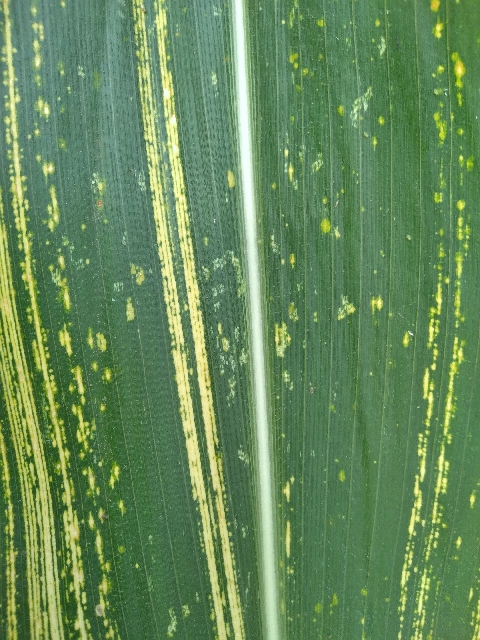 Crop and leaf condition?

maize, maize streak virus
